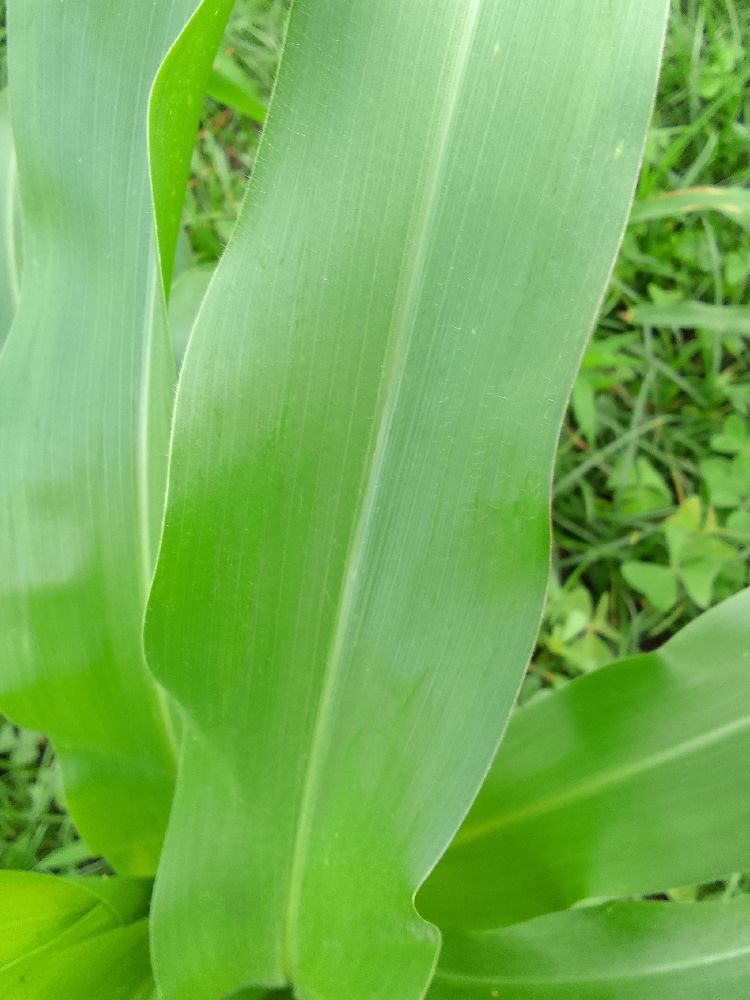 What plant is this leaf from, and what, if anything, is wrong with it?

maize, healthy
